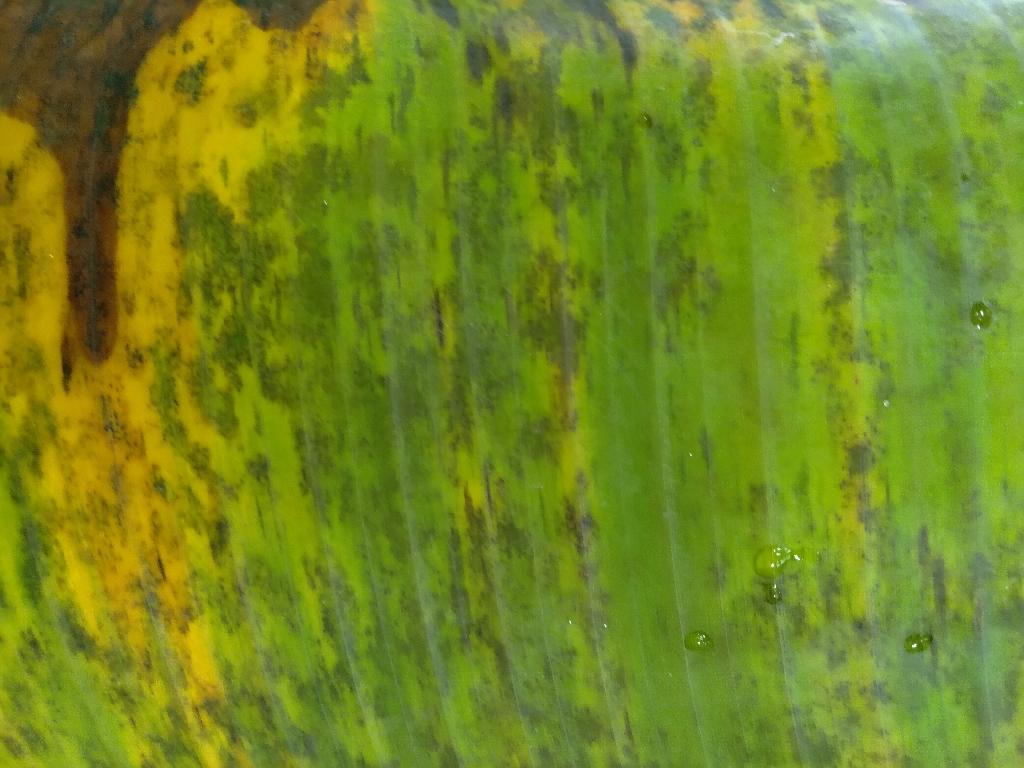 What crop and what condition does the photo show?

banana, black sigatoka
